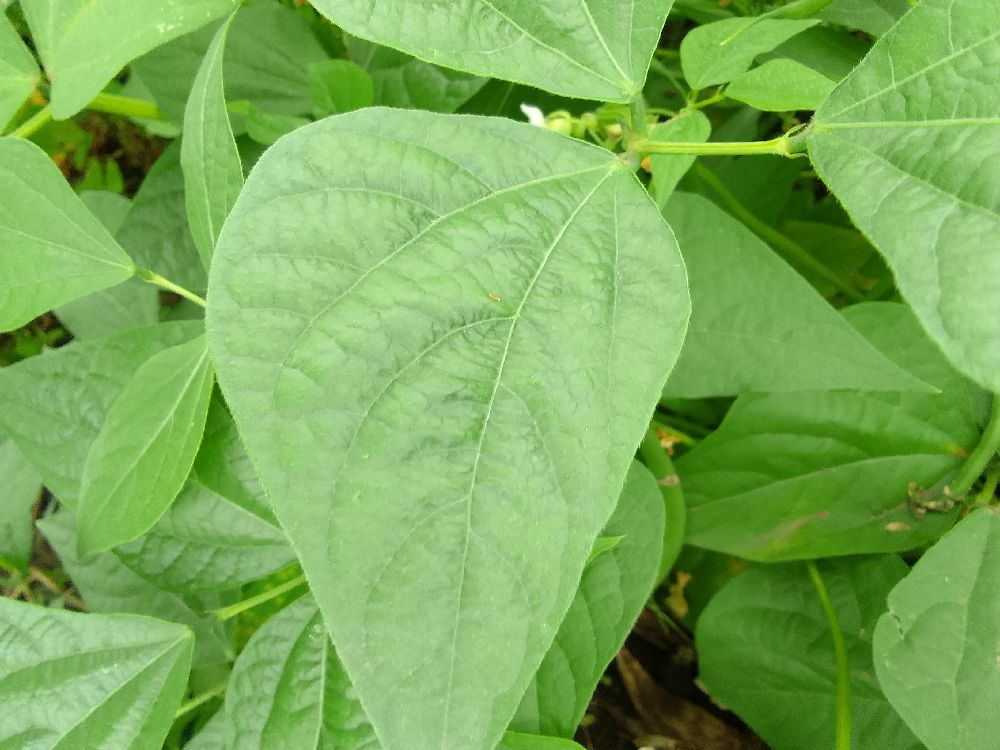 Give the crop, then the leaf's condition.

common bean, healthy
